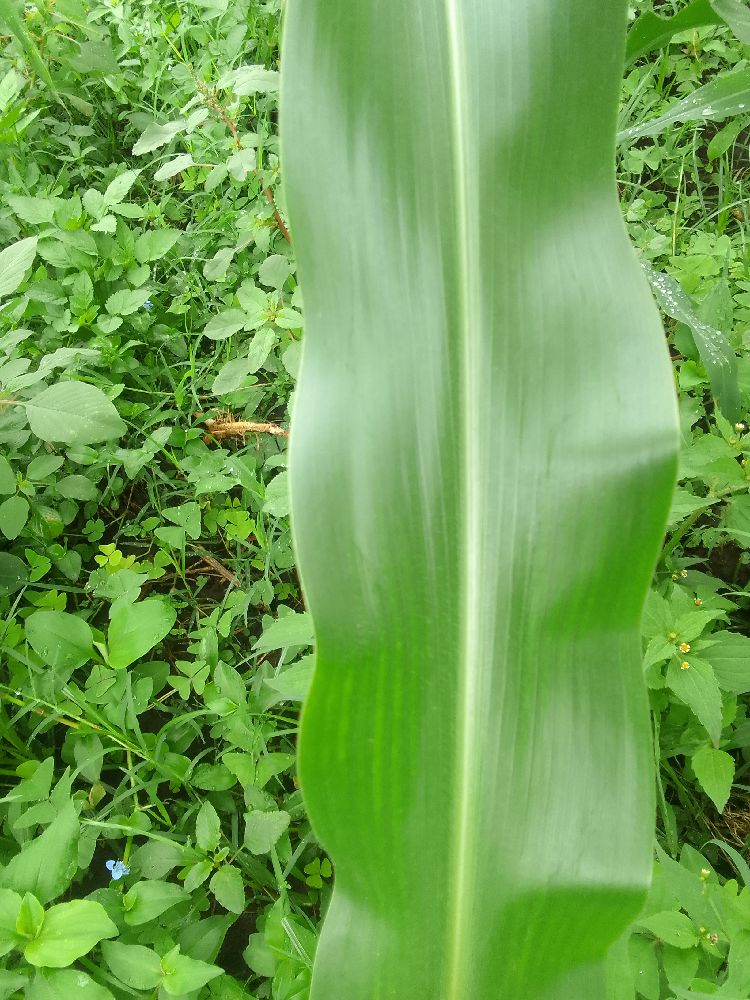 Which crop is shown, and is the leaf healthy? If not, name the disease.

maize, healthy
